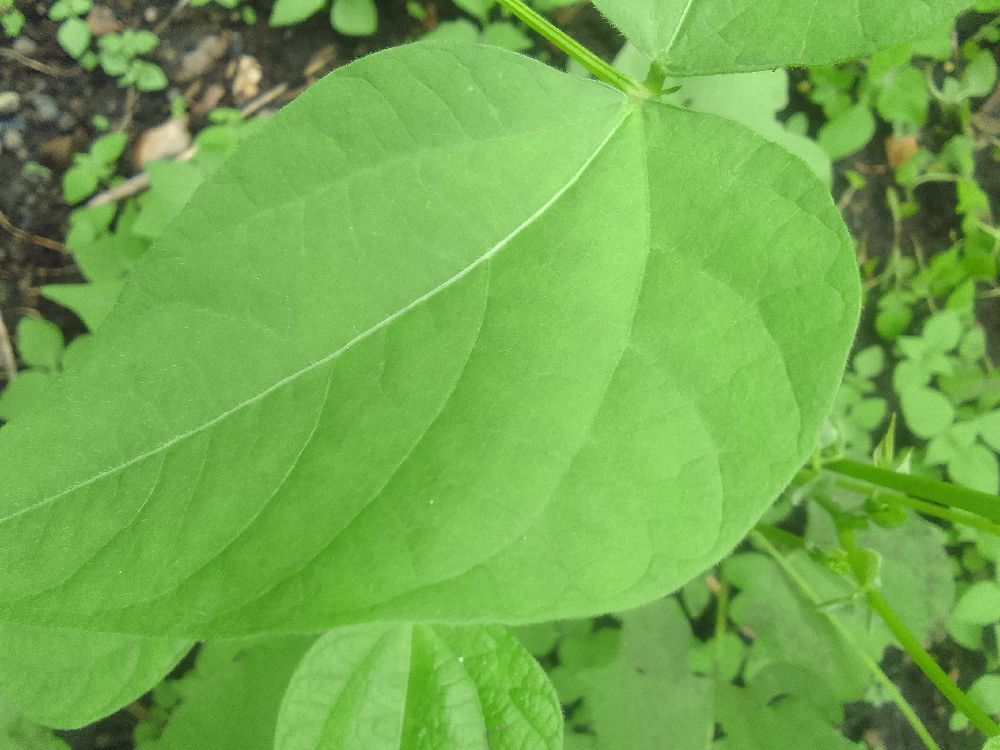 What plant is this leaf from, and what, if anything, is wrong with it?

common bean, healthy
